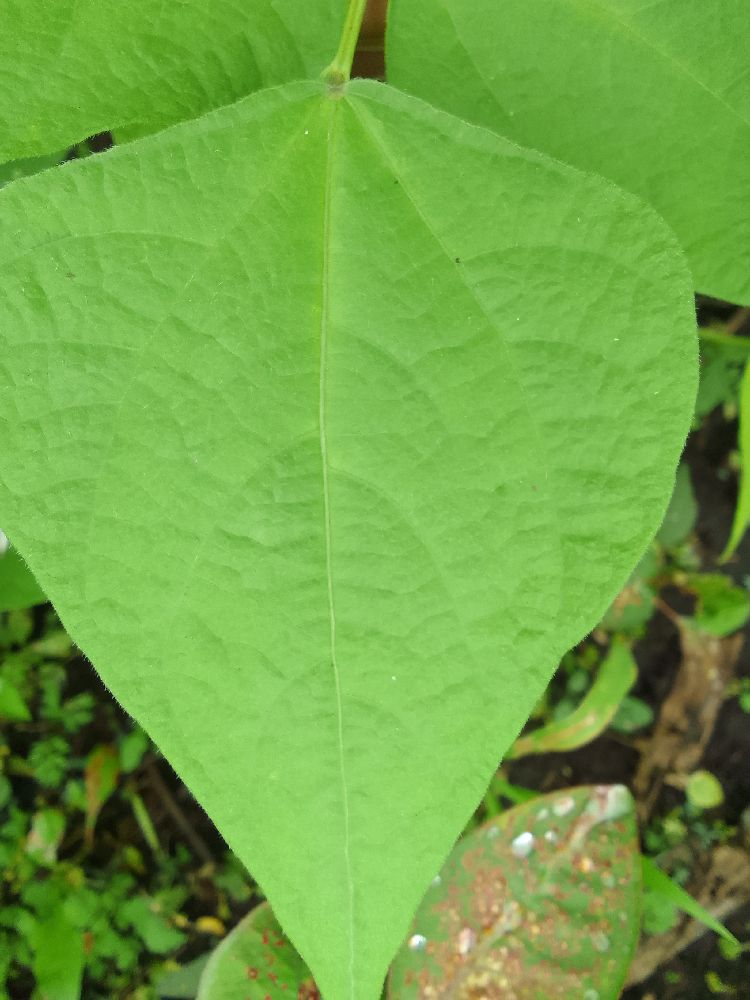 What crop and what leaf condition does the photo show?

common bean, healthy
